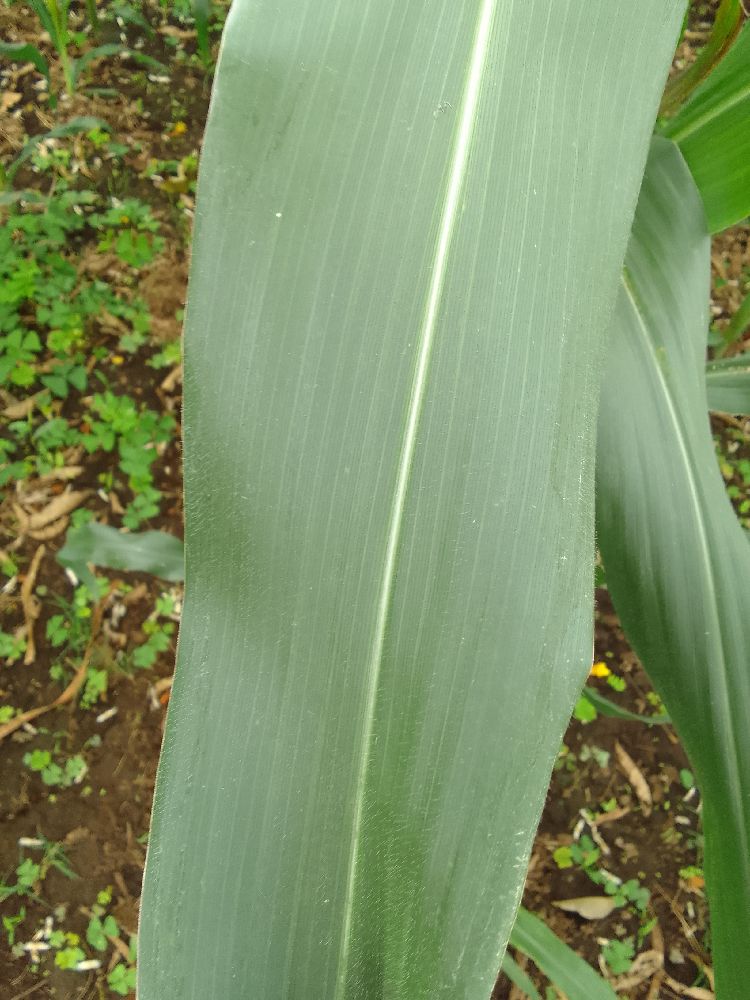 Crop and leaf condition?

maize, healthy
